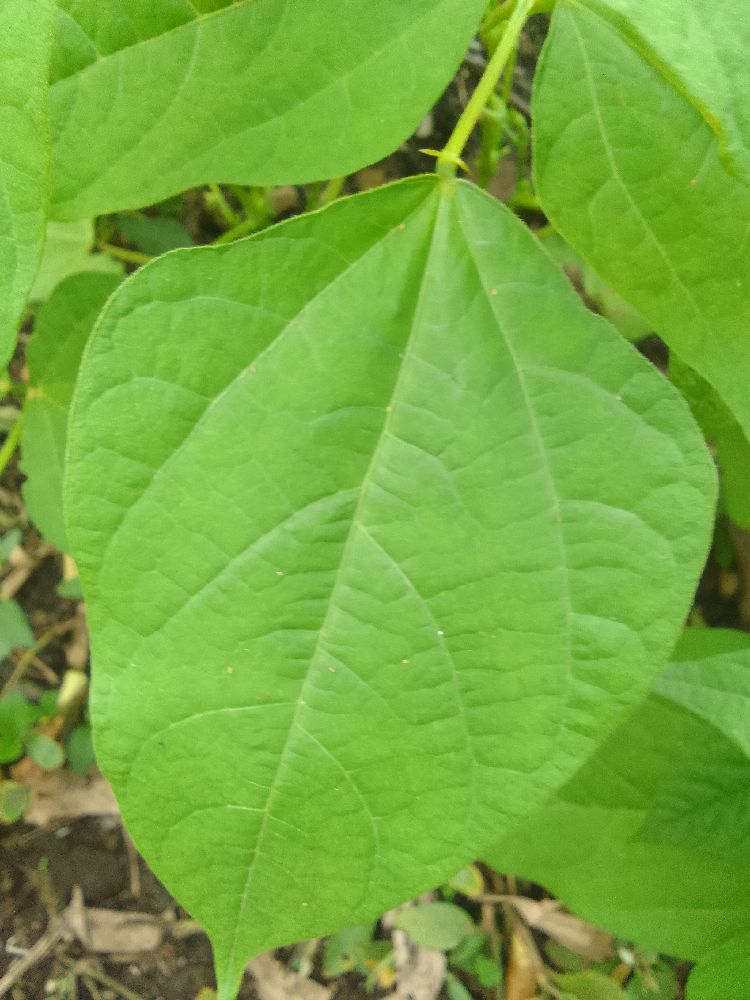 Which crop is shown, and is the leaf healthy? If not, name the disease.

common bean, healthy
